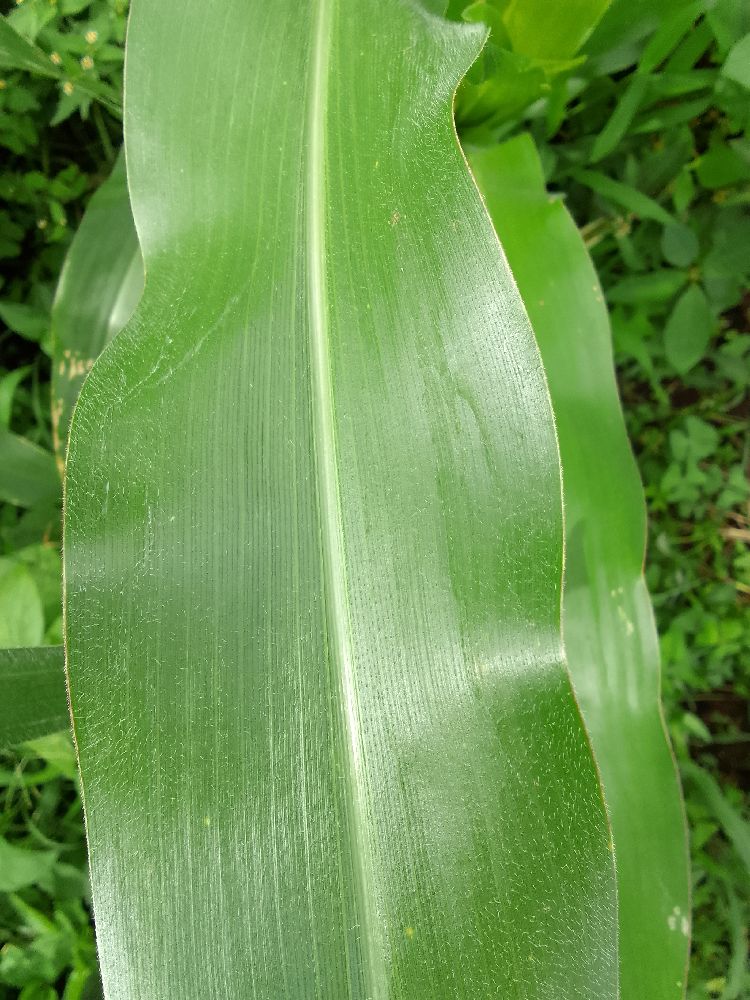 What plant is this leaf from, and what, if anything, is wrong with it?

maize, healthy
